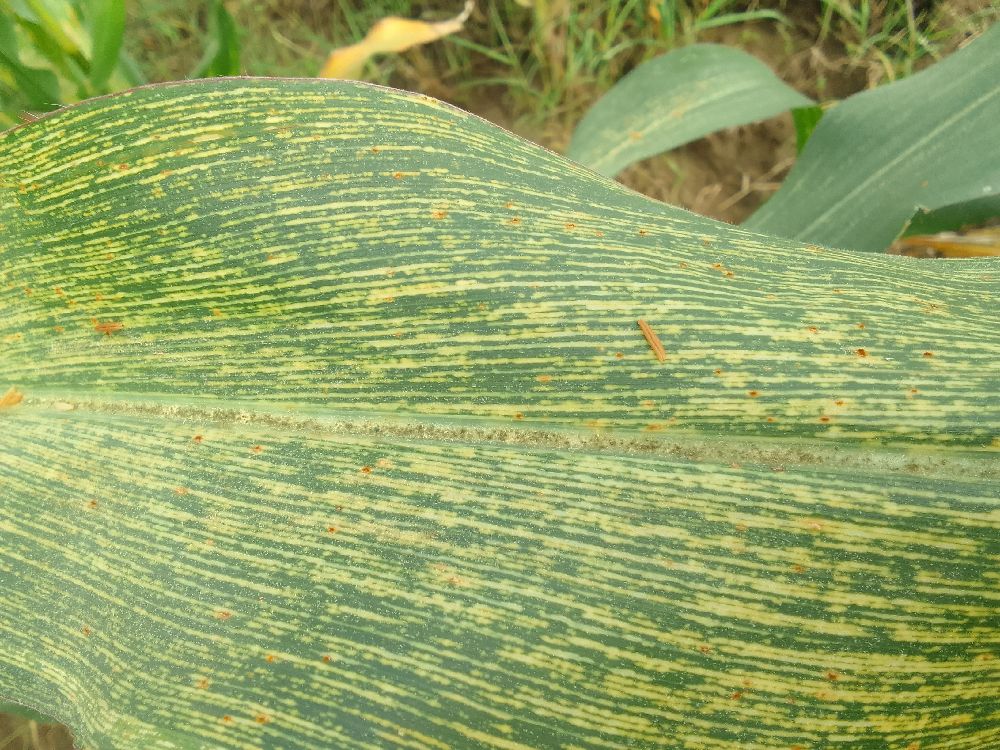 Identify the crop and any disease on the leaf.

maize, maize streak virus
